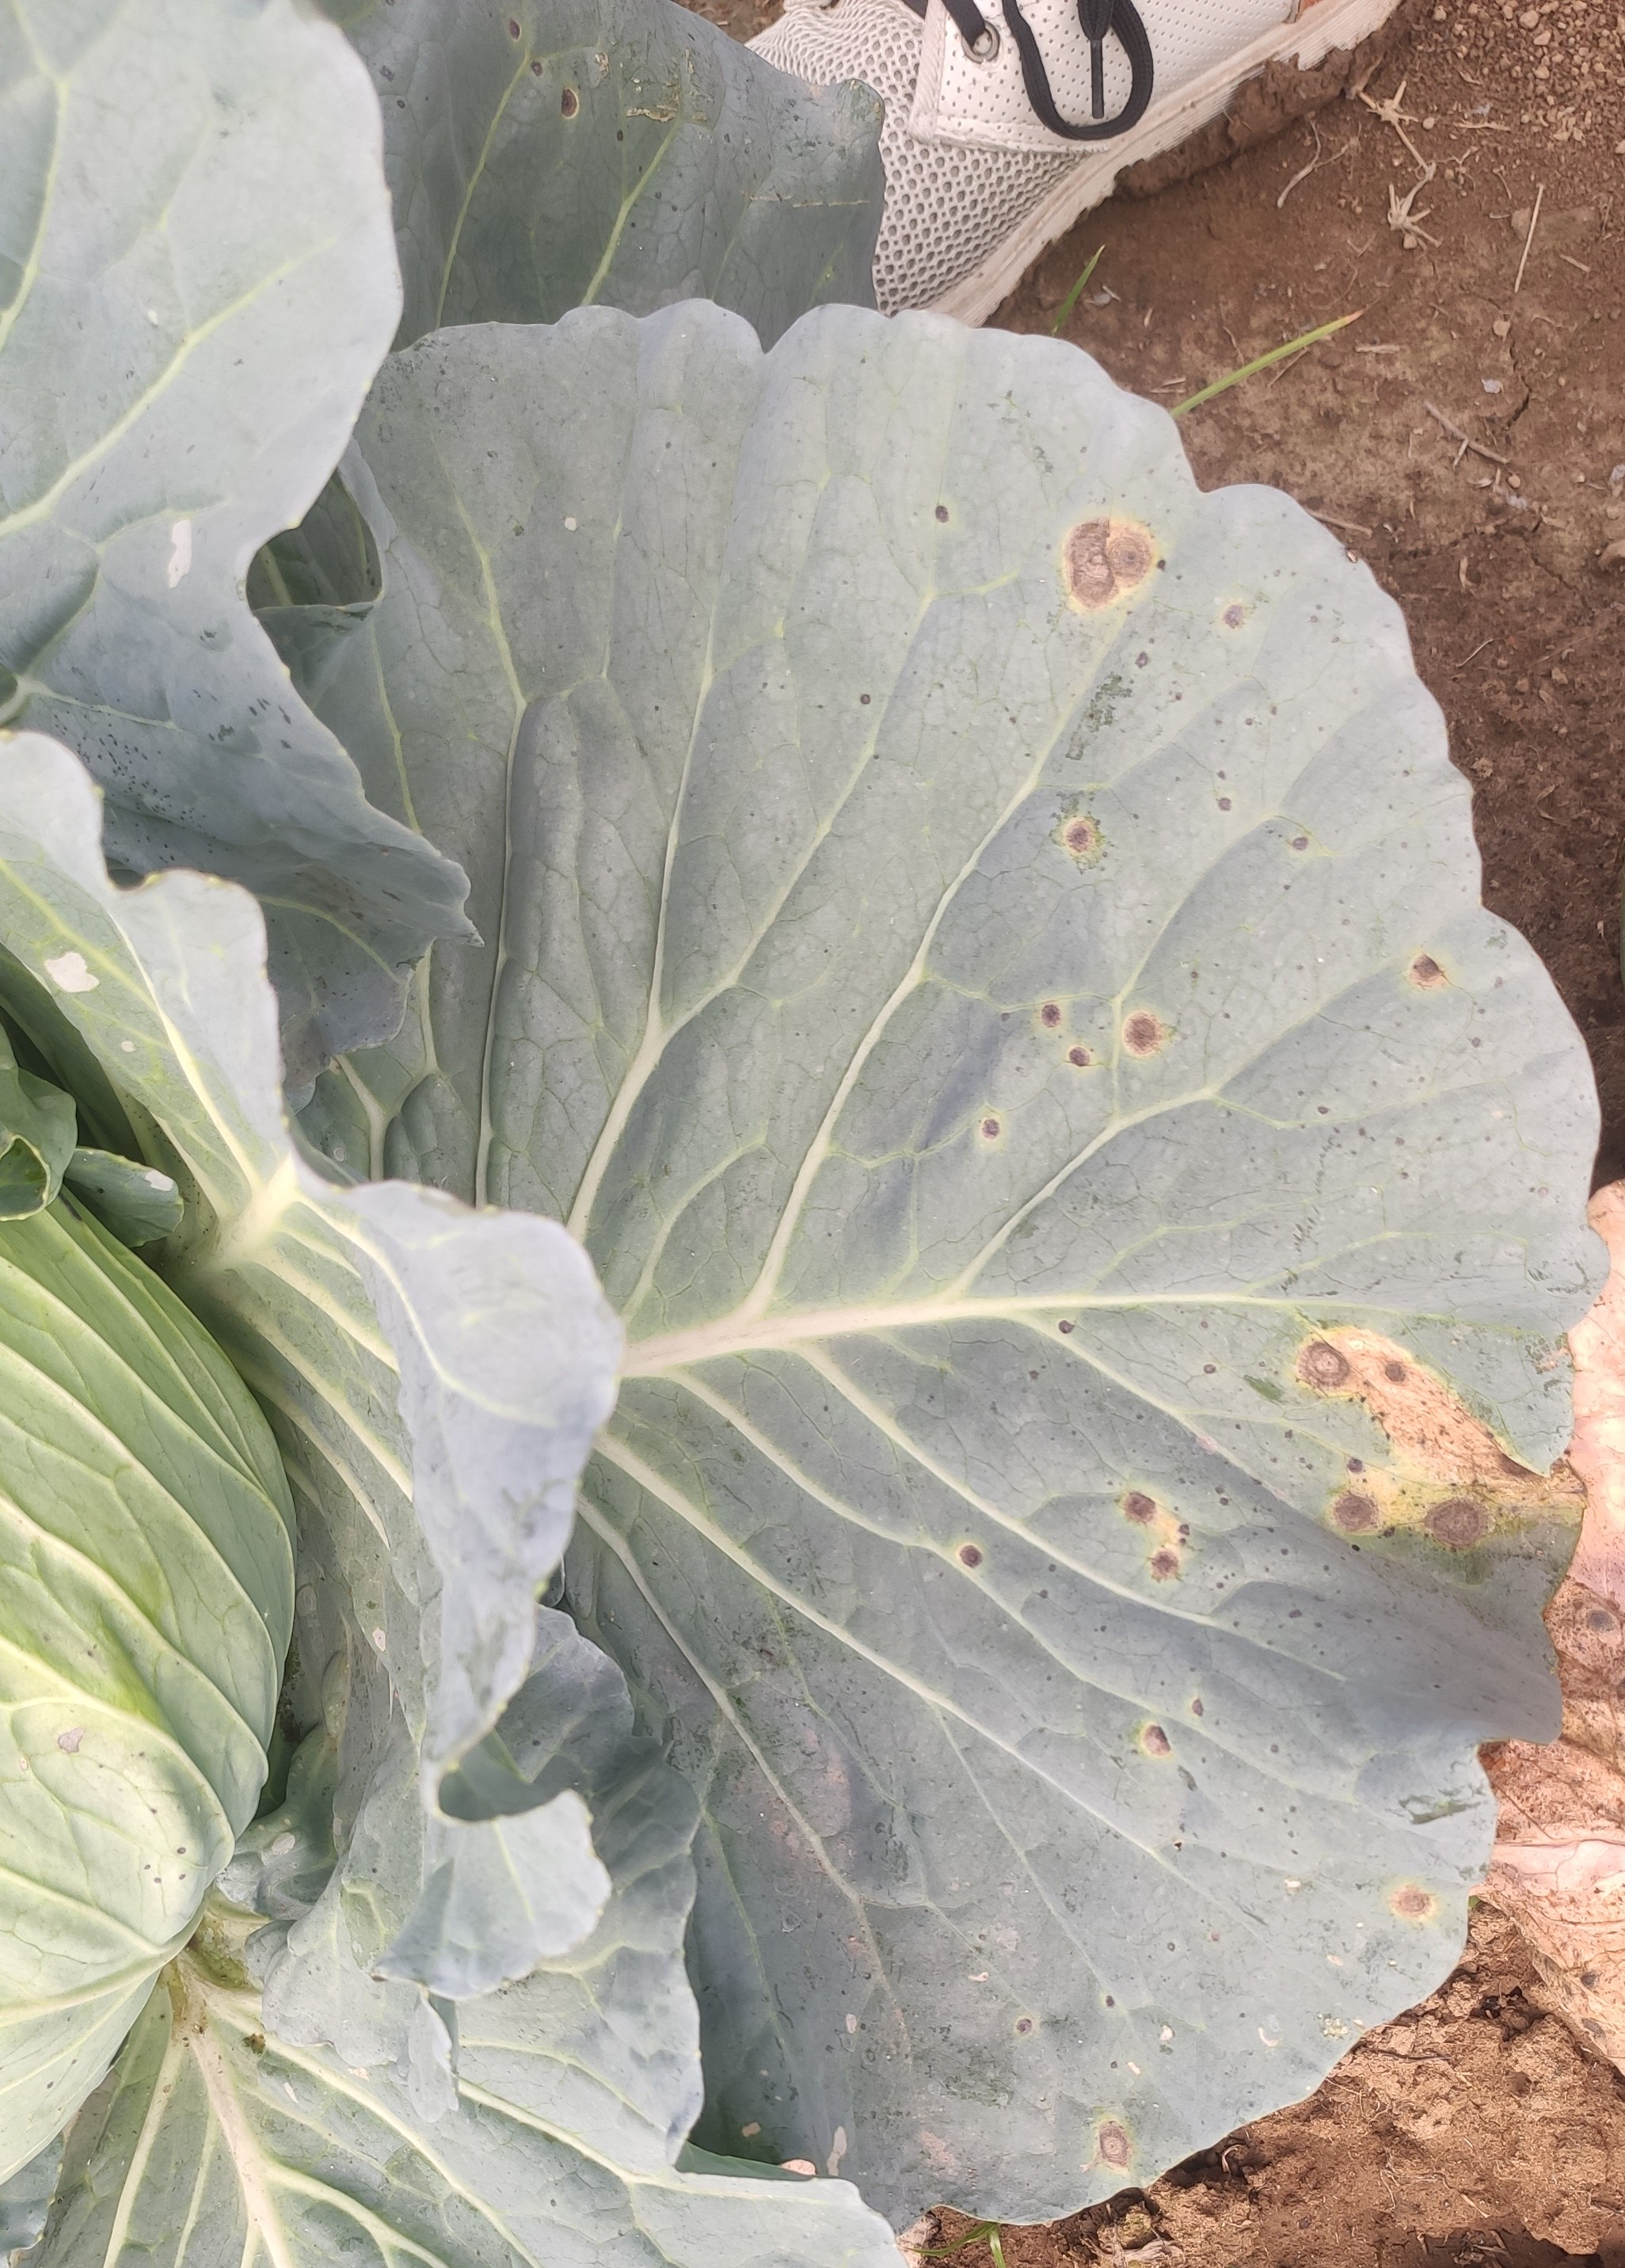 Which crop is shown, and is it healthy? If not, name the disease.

cabbage, alternaria
